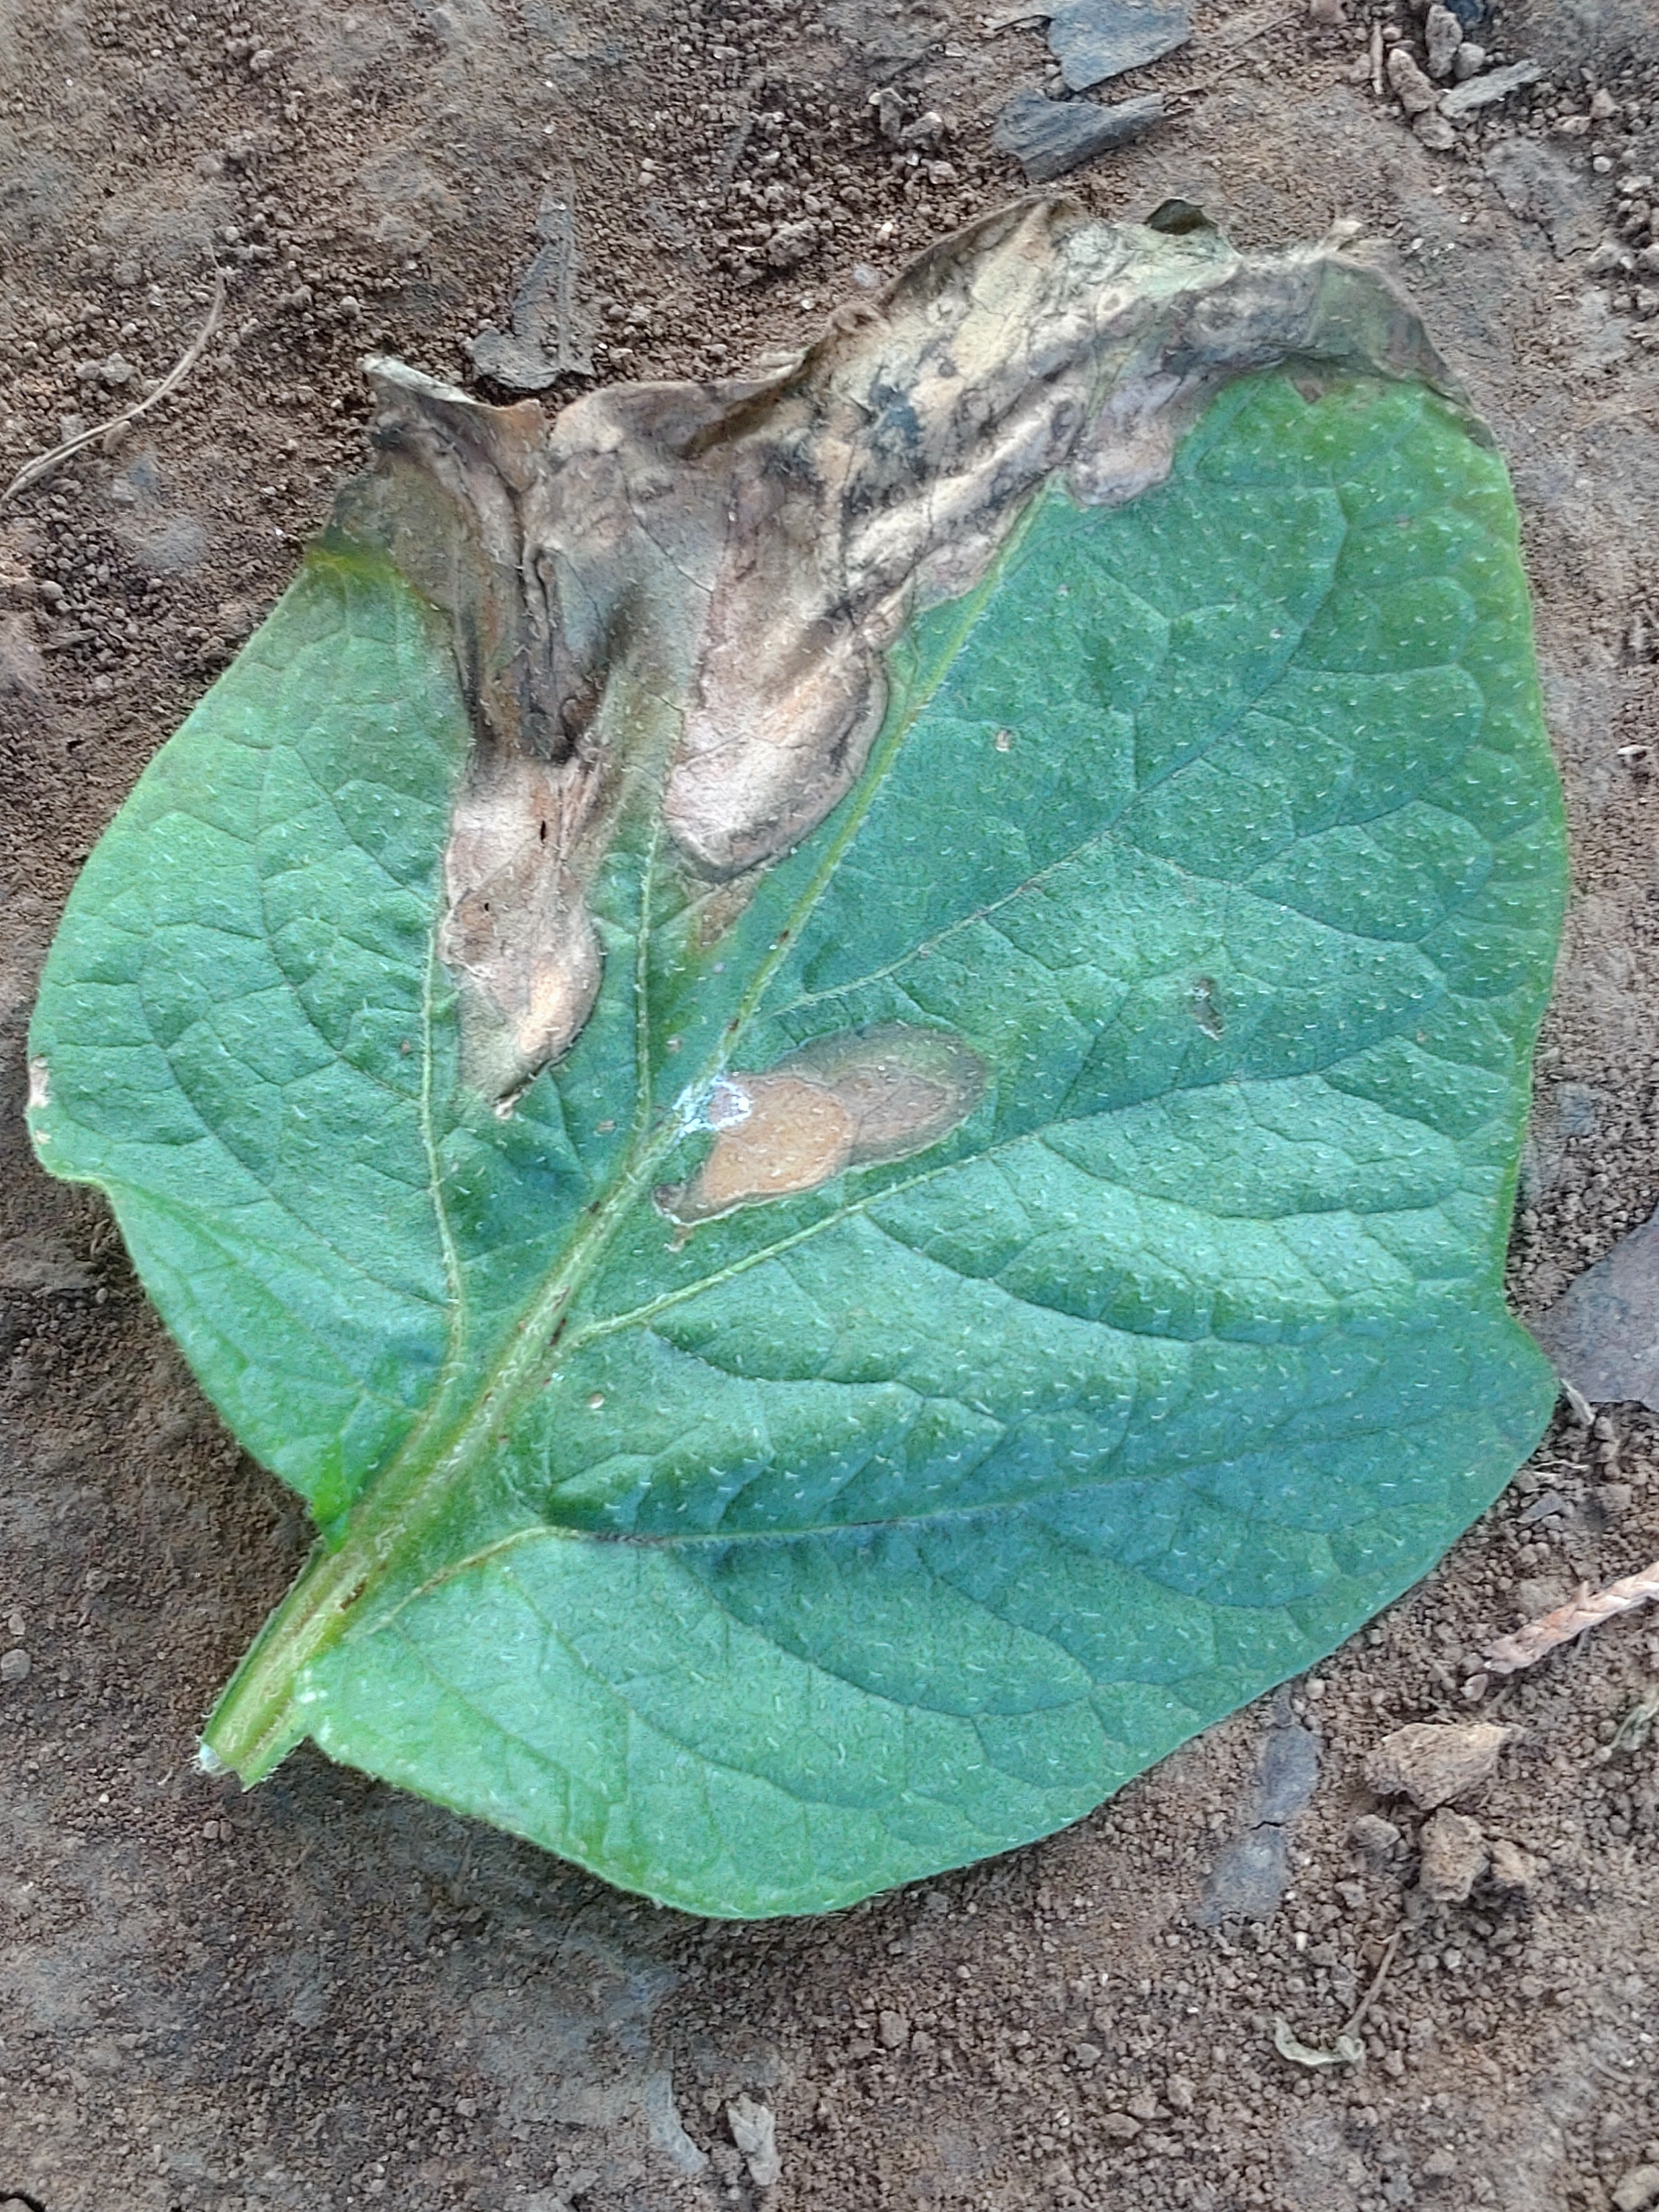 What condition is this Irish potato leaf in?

early blight
